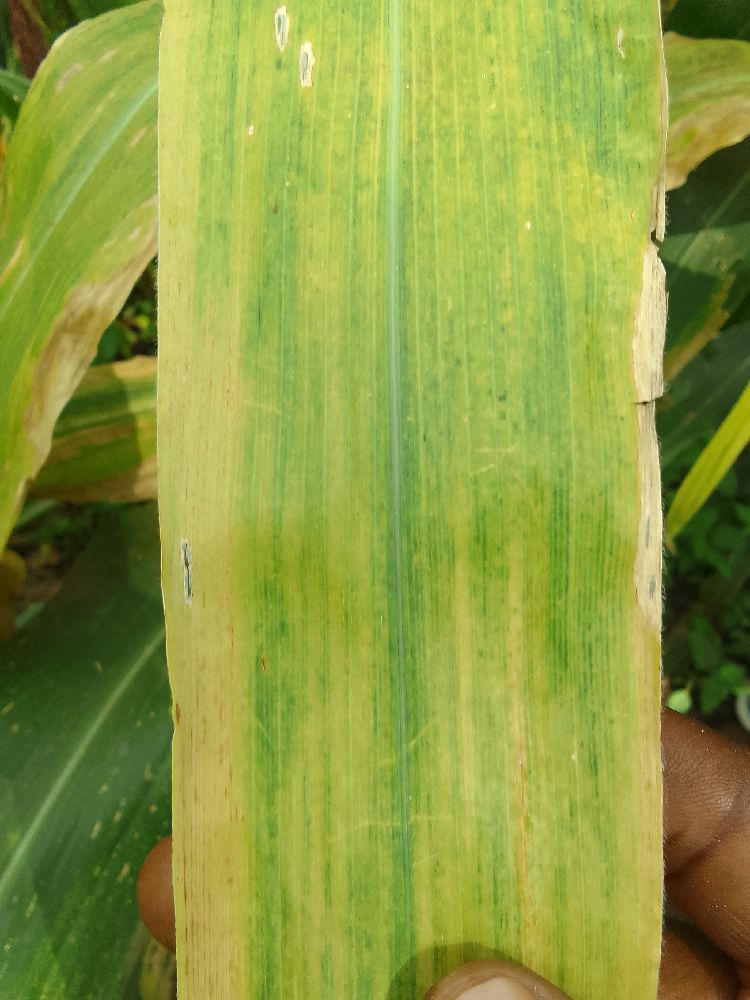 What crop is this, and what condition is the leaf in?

maize, maize lethal necrosis
